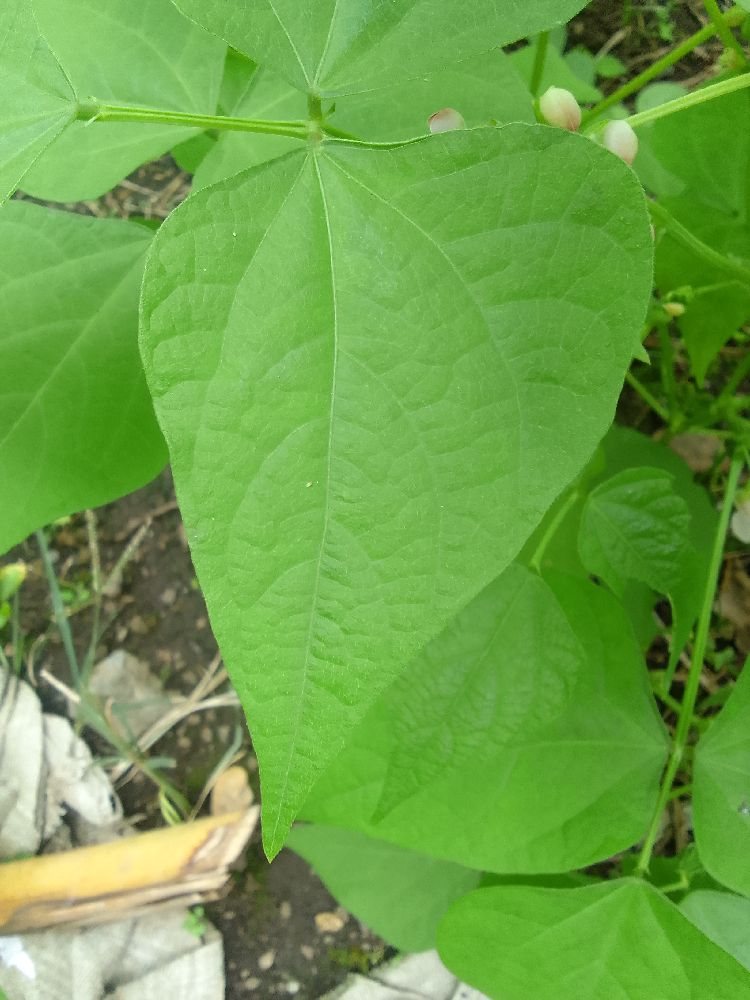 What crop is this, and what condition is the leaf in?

common bean, healthy
